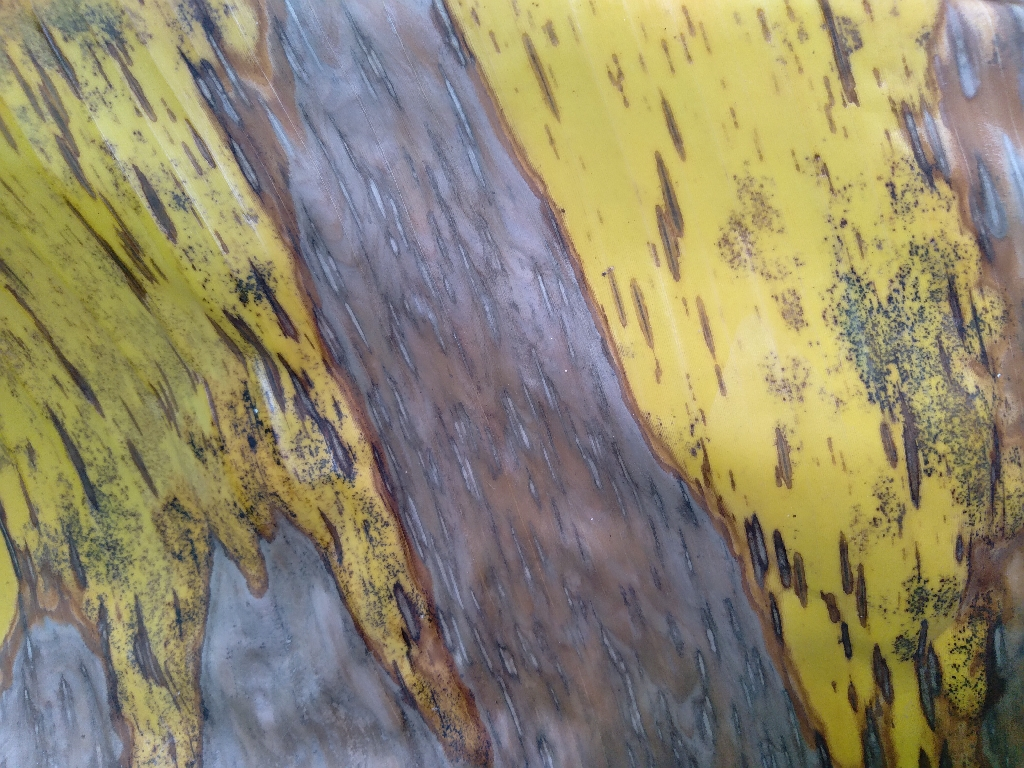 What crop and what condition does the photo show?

banana, black sigatoka
